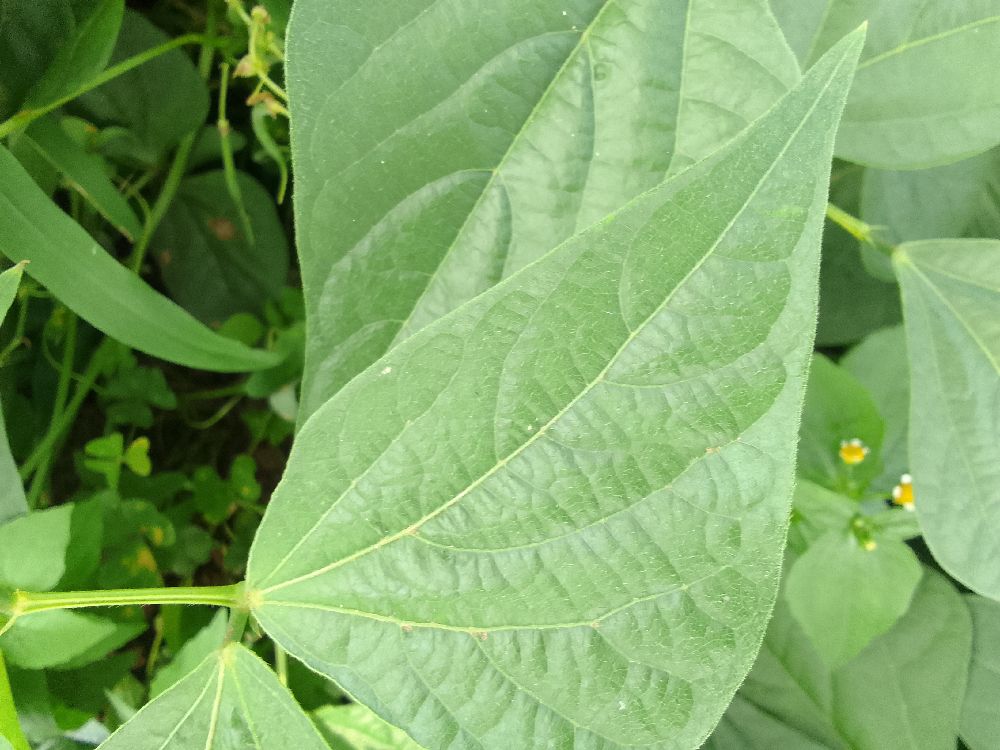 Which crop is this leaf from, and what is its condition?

common bean, healthy
